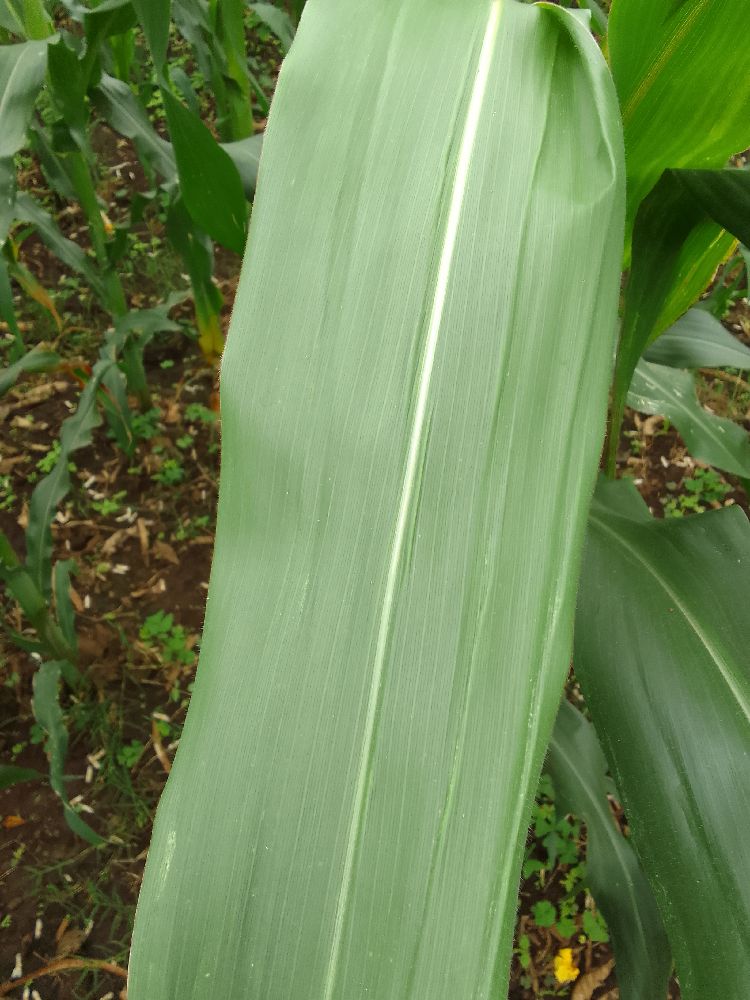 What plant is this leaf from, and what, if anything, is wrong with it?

maize, healthy
